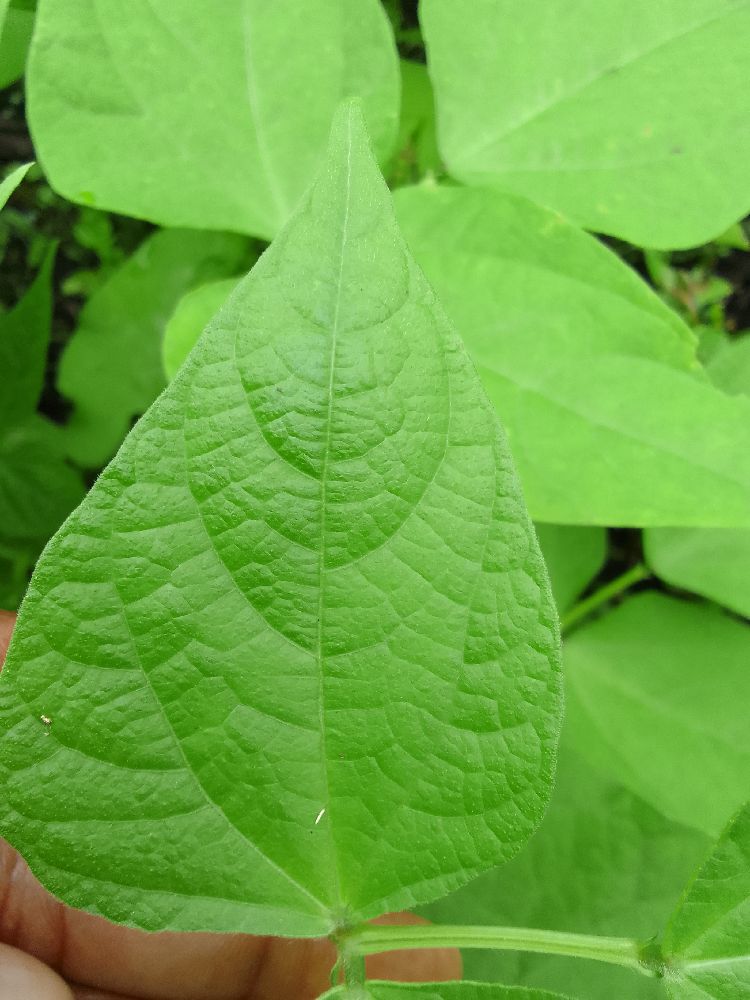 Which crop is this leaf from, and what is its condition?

common bean, healthy
